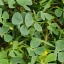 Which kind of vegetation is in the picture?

unstructured weed
